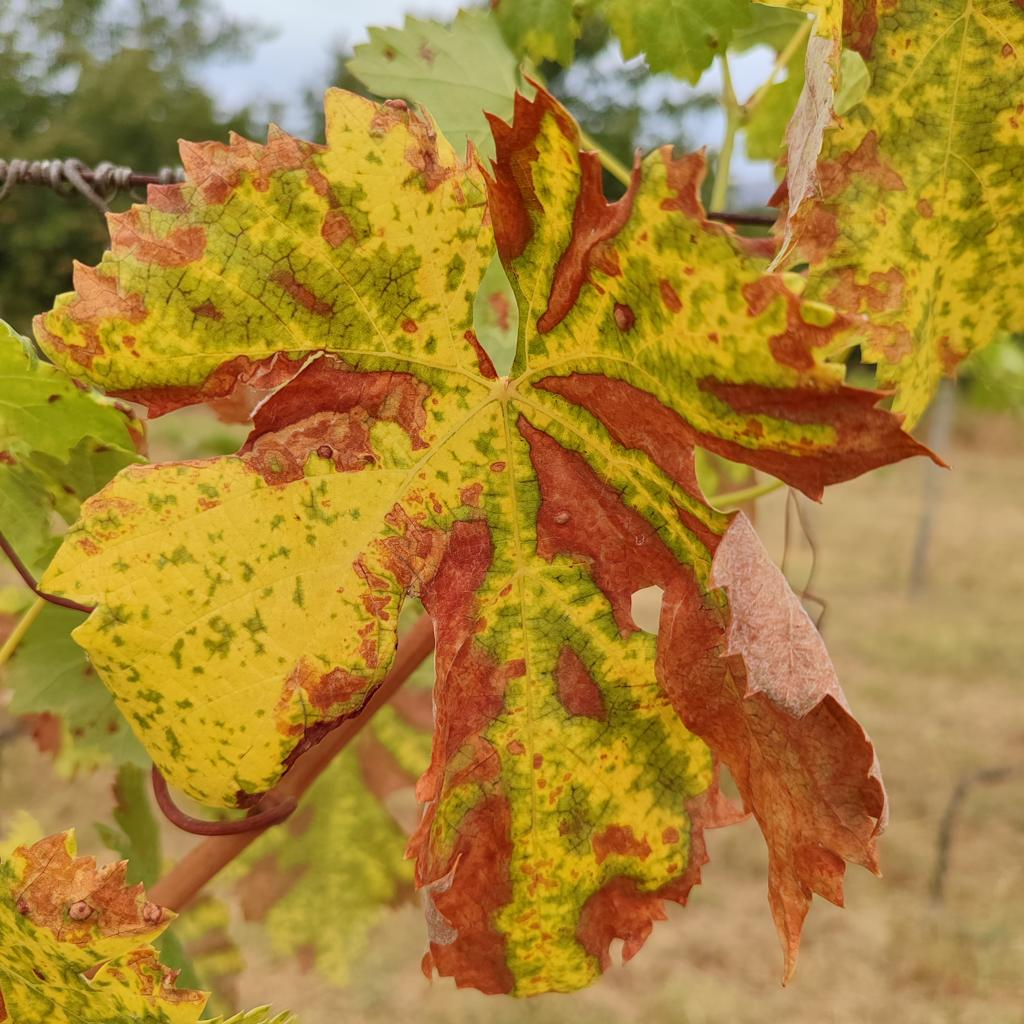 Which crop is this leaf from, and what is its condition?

grapevine, esca complex
